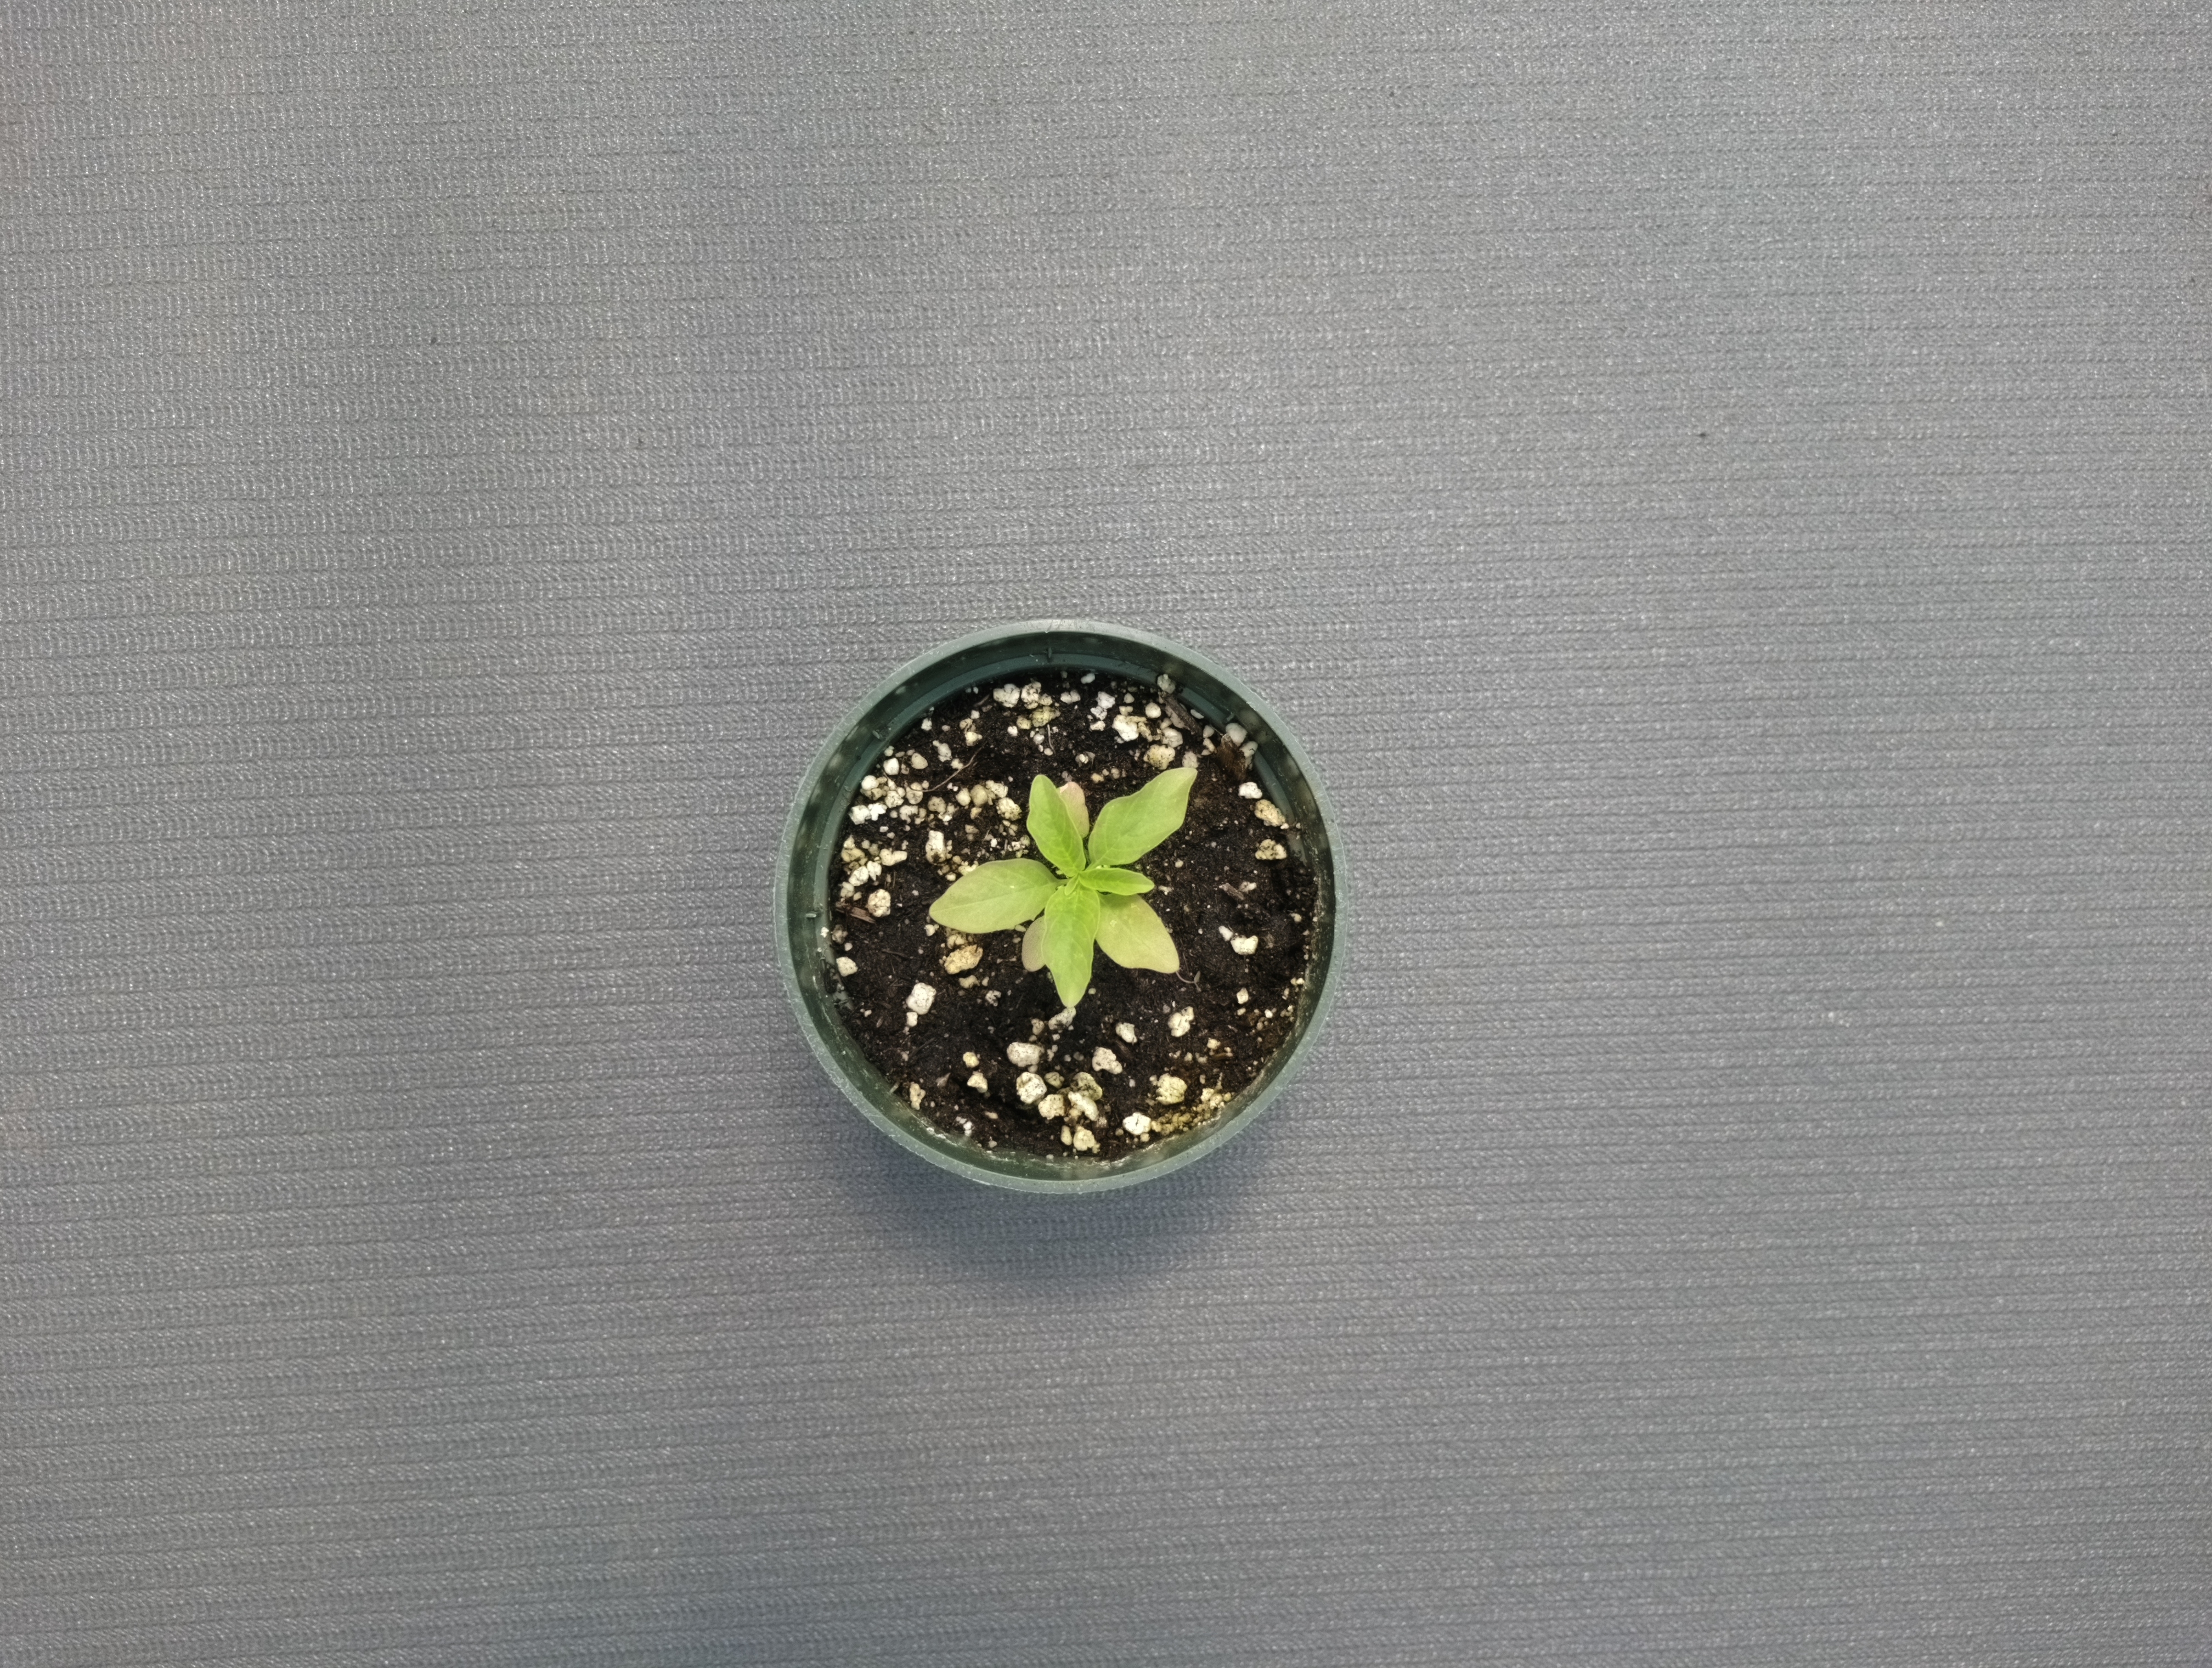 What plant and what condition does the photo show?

waterhemp, healthy untreated
